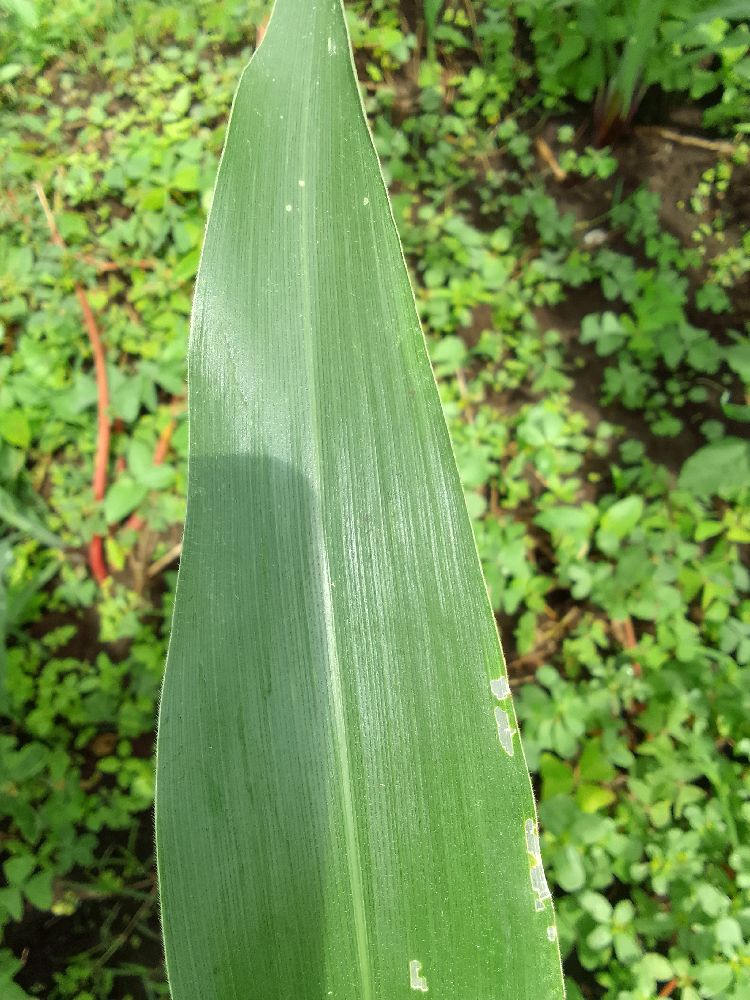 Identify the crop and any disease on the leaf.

maize, healthy
